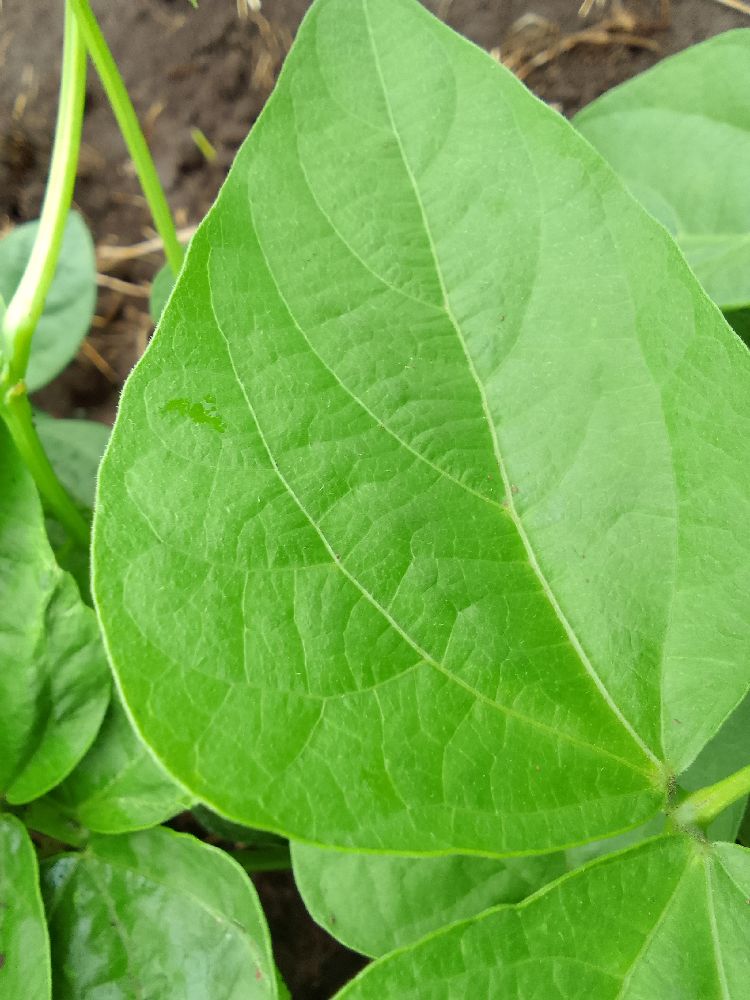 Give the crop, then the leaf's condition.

common bean, healthy
